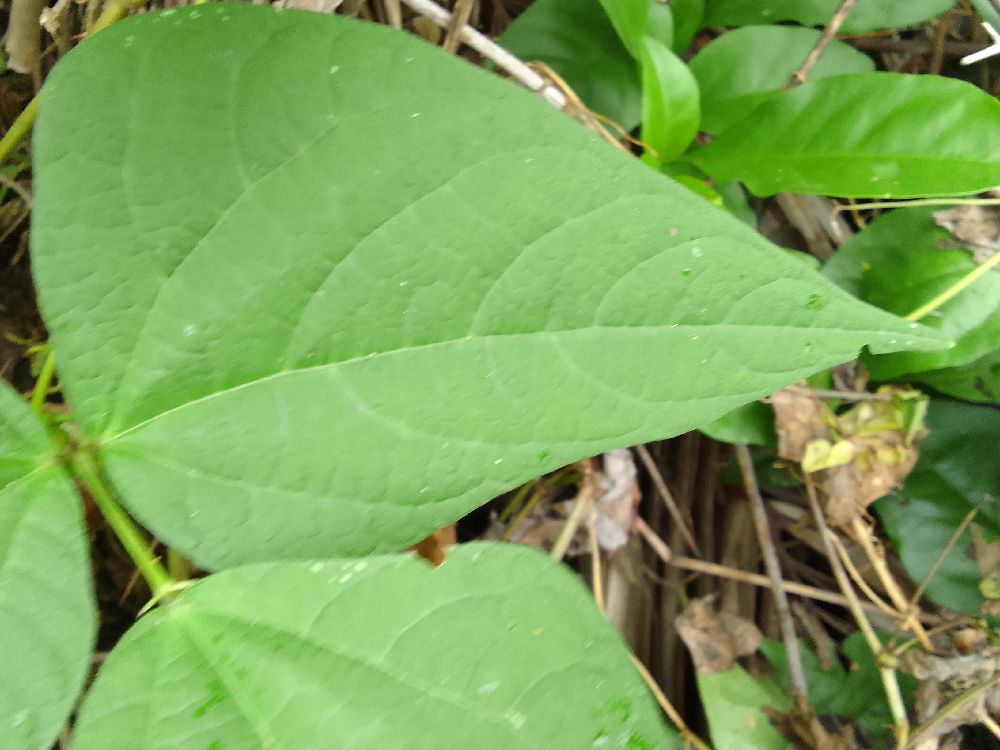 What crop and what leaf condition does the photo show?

common bean, healthy
